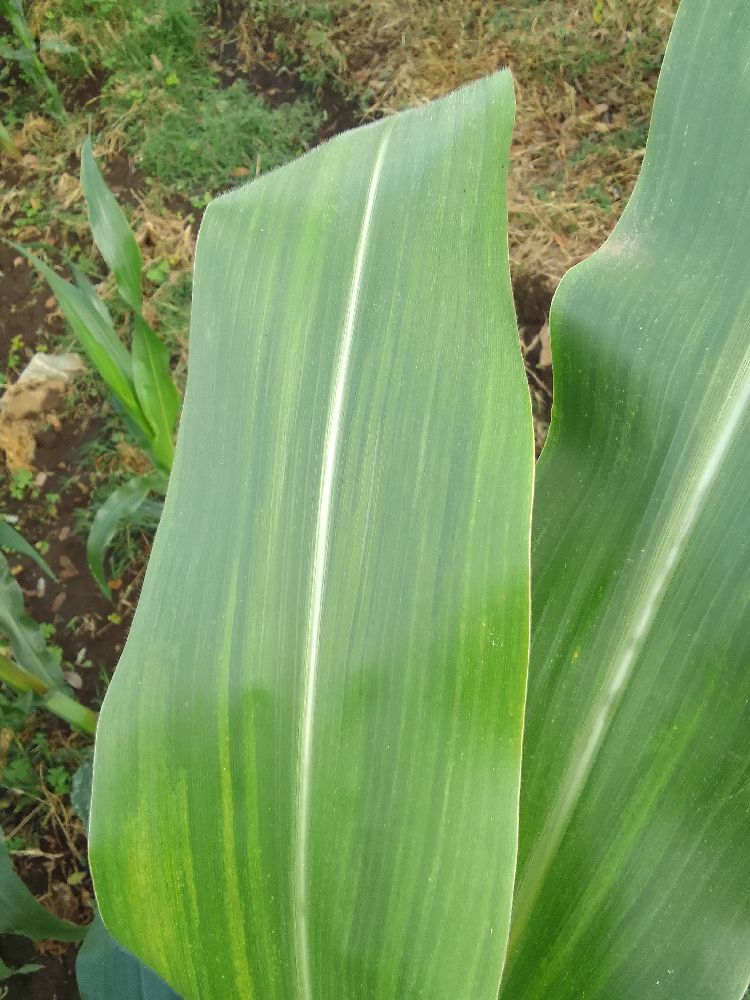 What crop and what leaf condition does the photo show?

maize, maize lethal necrosis
